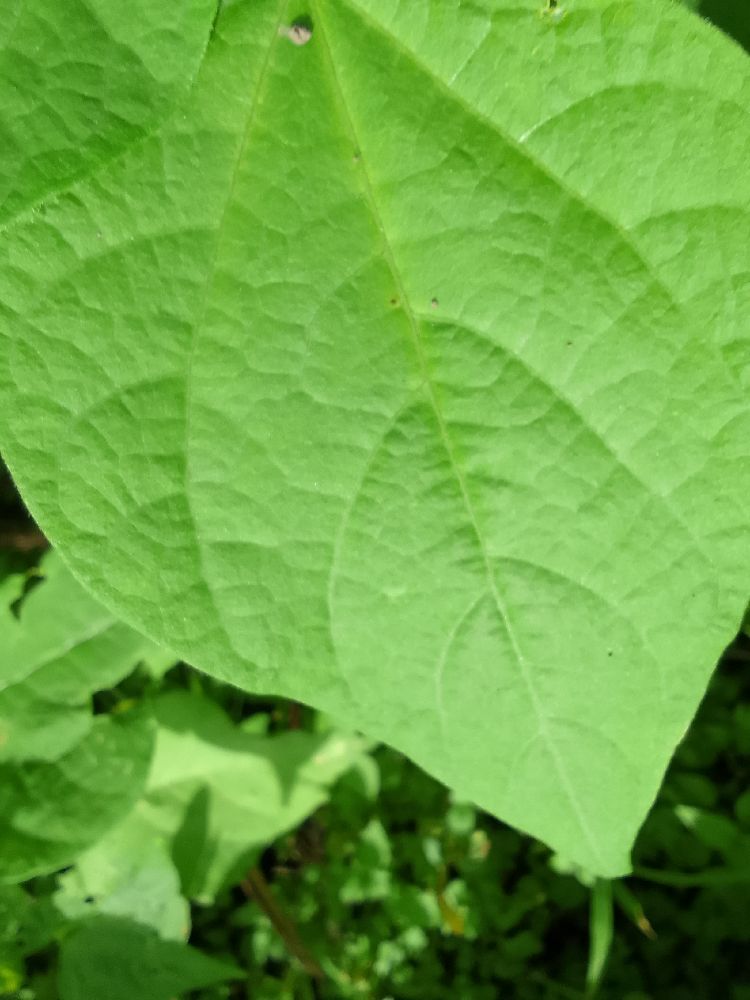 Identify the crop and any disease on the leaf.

common bean, healthy
